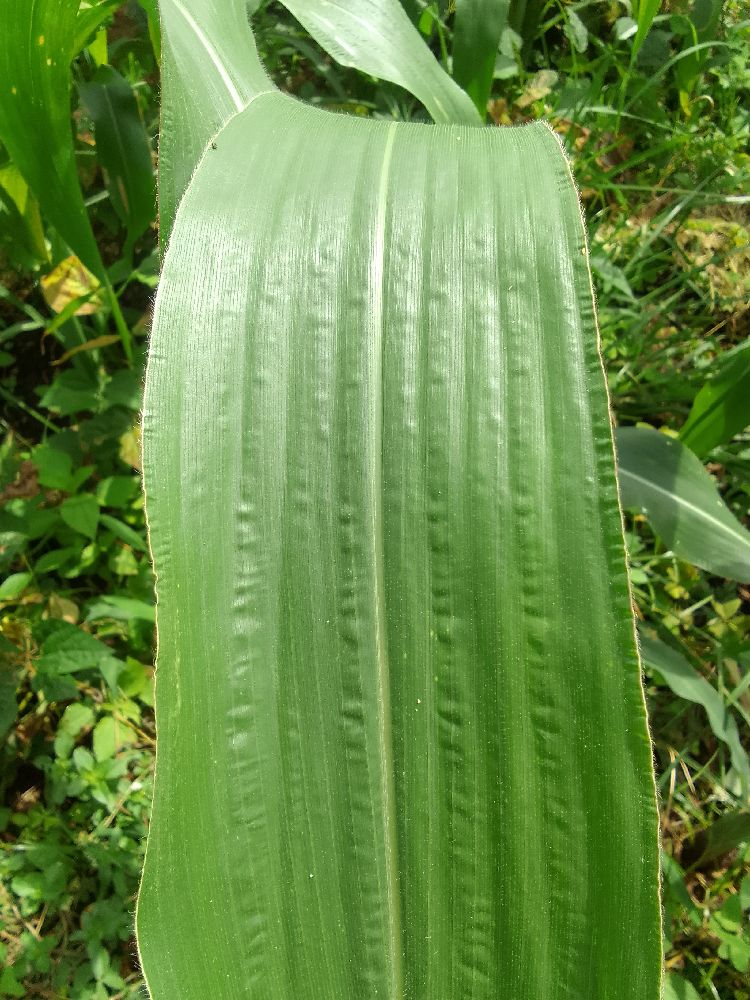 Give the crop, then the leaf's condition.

maize, healthy
